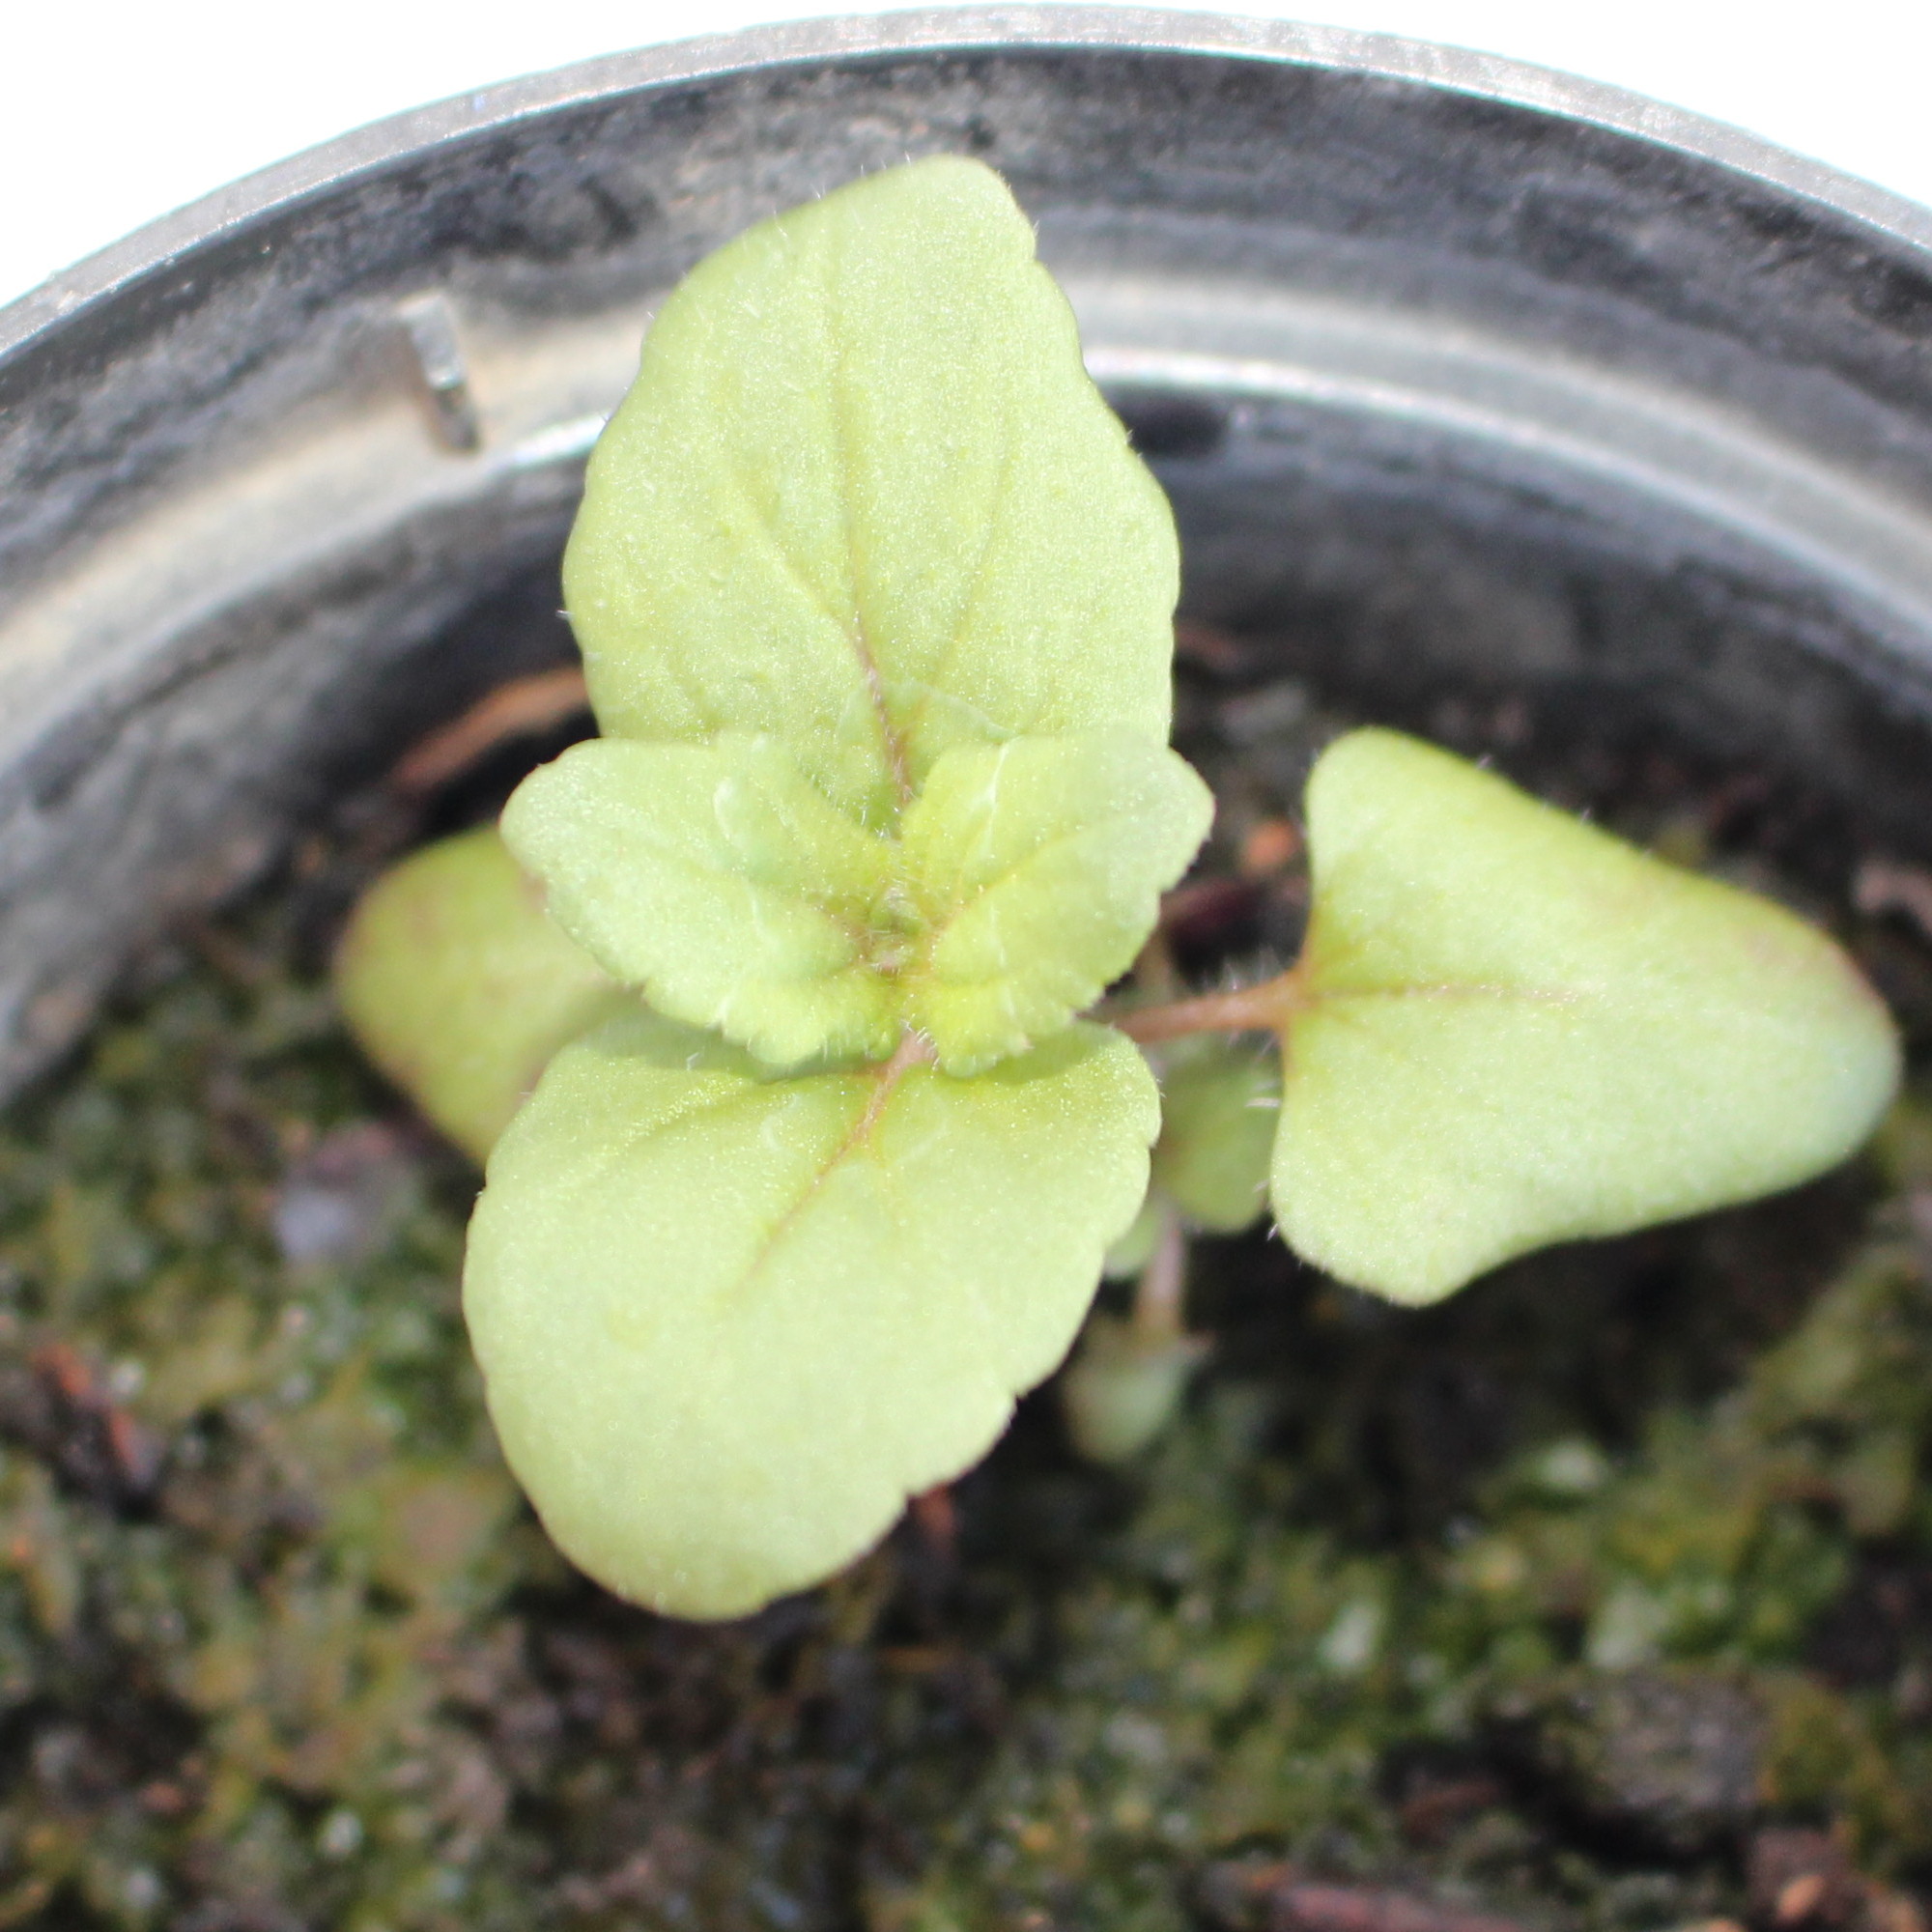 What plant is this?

Veronica persica
